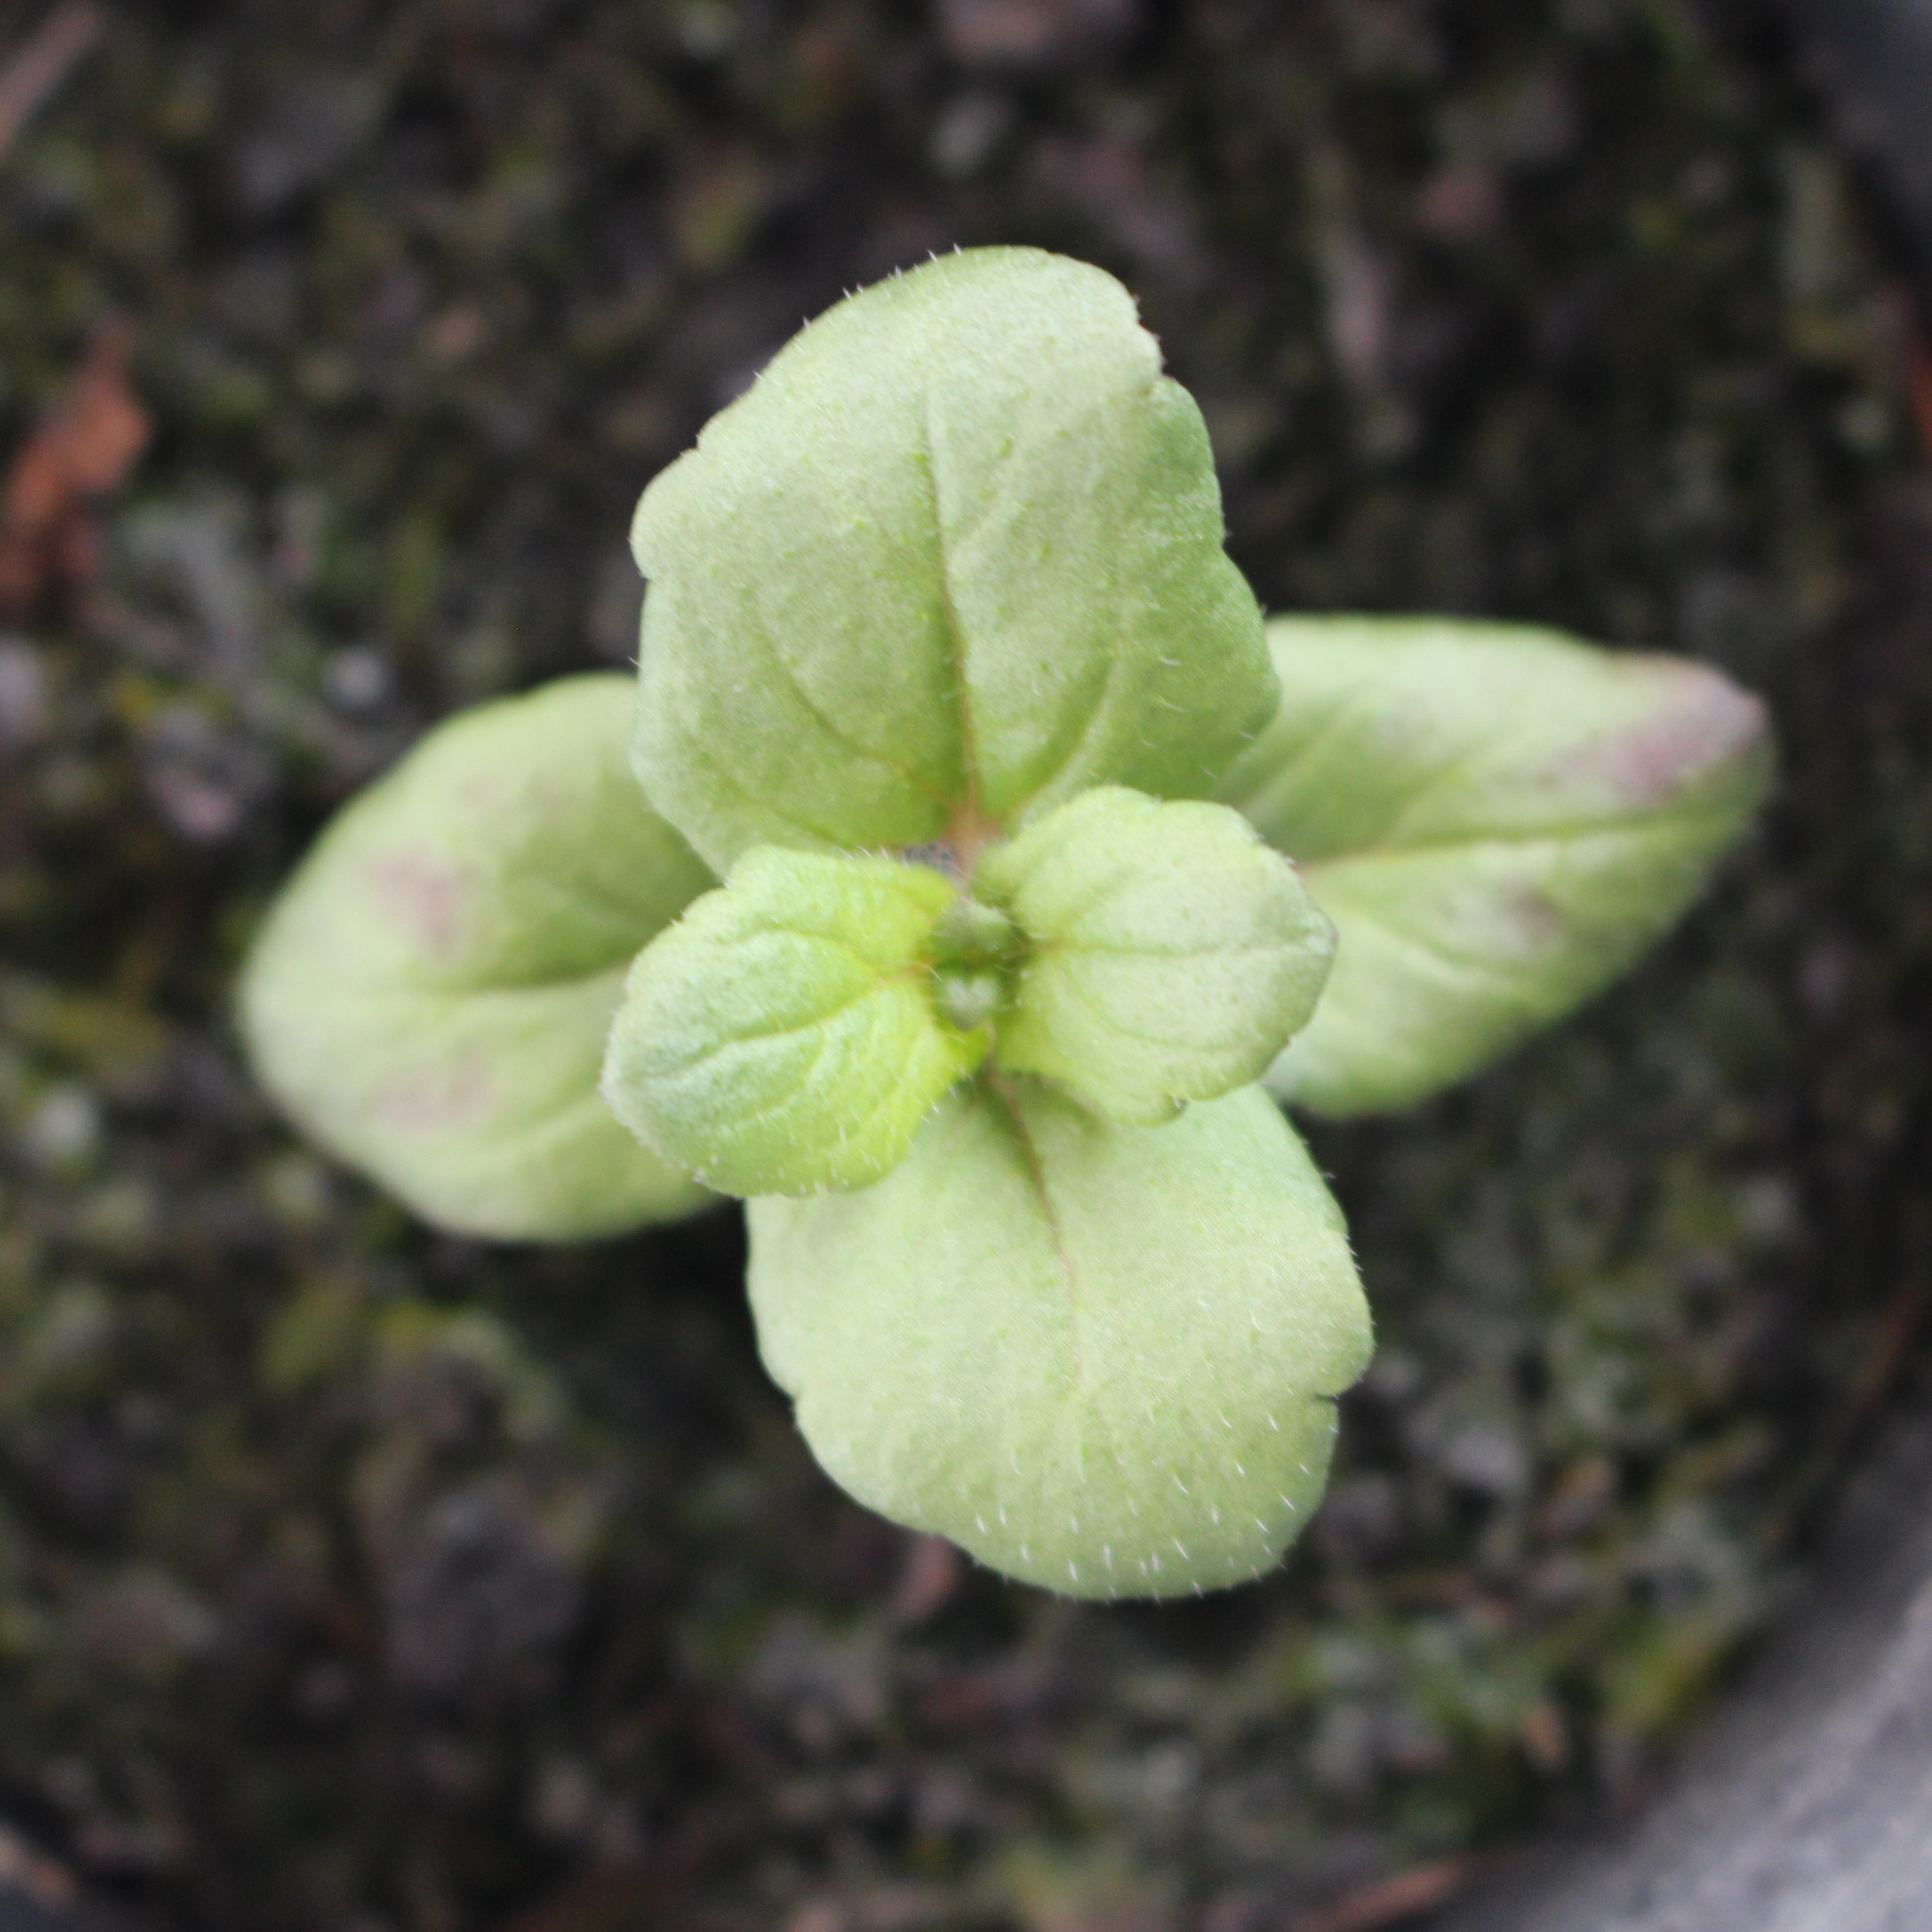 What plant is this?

Veronica persica
